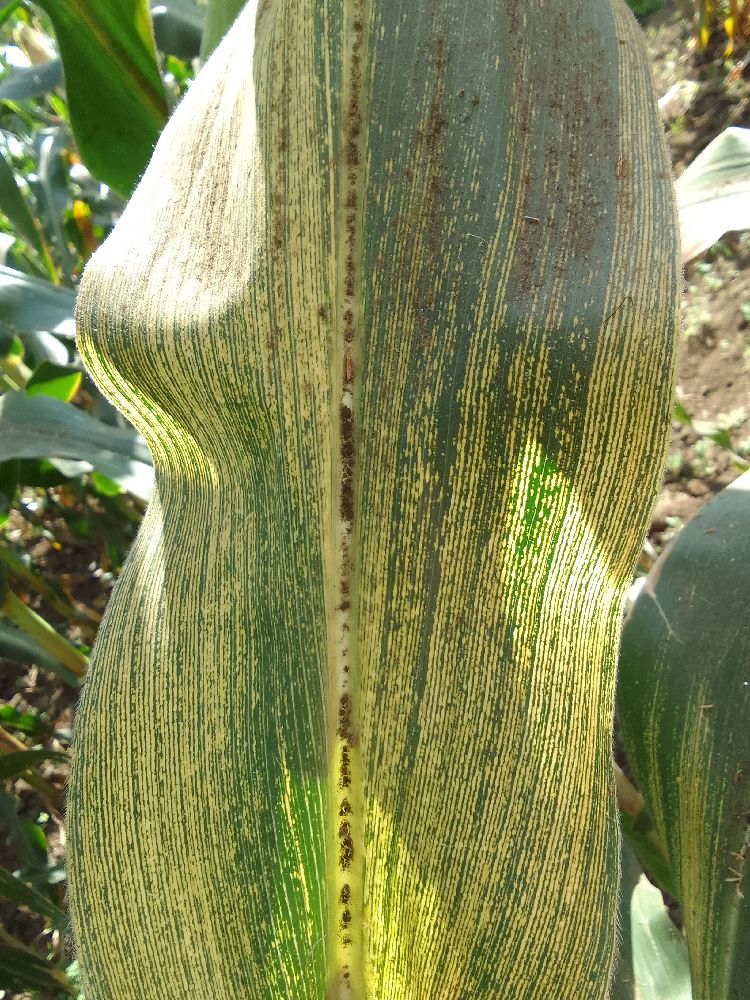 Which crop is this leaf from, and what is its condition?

maize, maize streak virus
